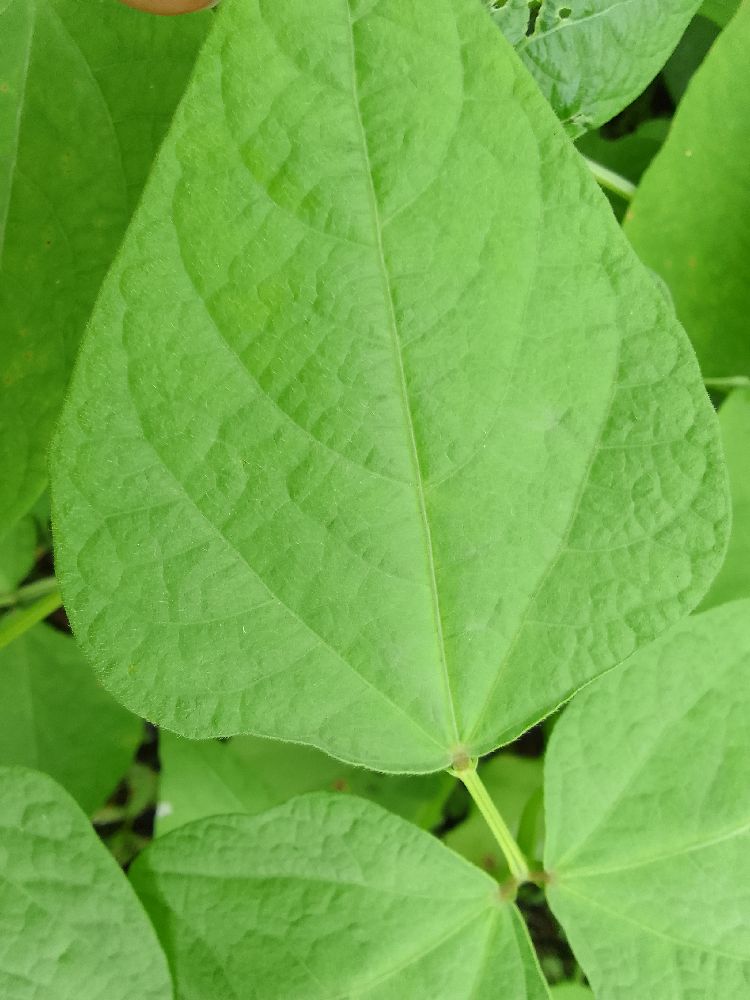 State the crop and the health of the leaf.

common bean, healthy
